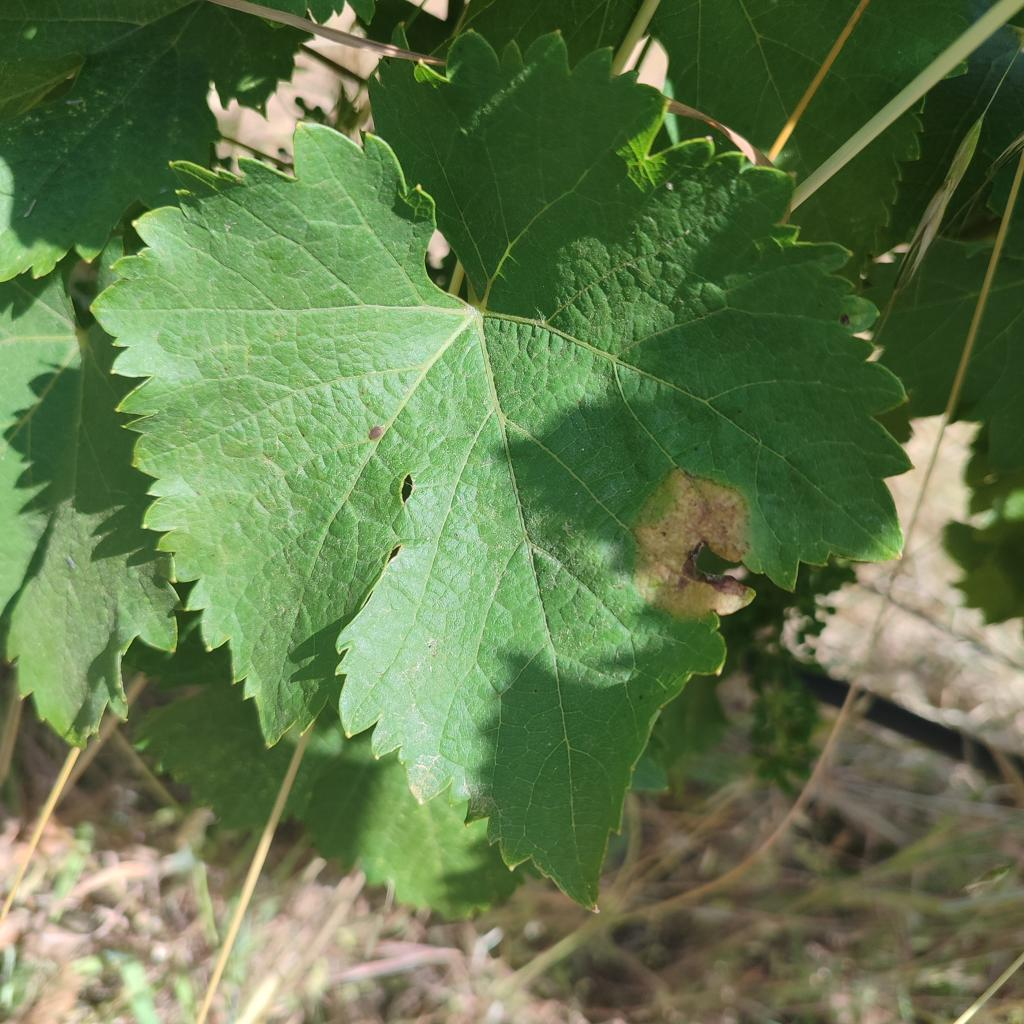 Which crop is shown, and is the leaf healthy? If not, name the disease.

grapevine, downy mildew
